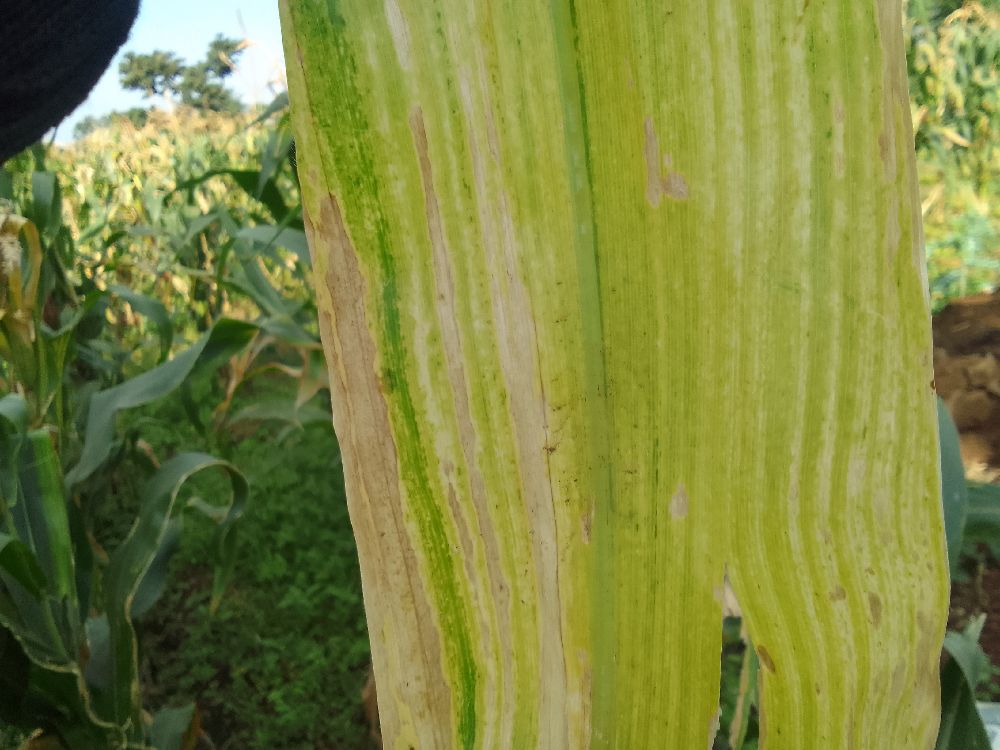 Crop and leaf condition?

maize, maize lethal necrosis
